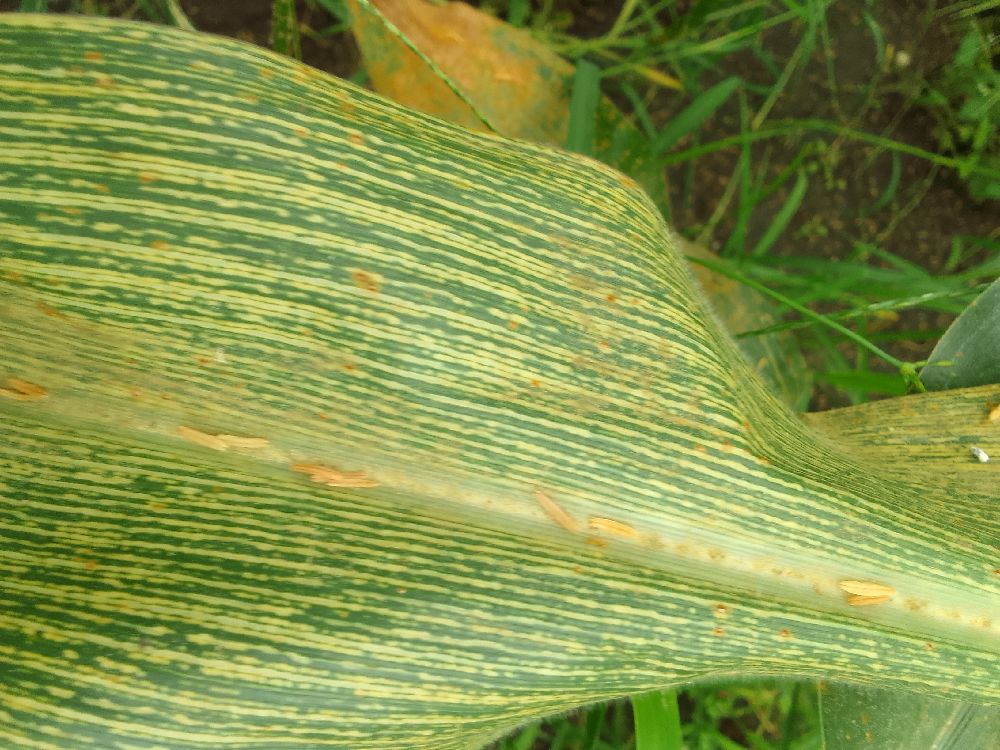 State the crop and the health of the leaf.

maize, maize streak virus
